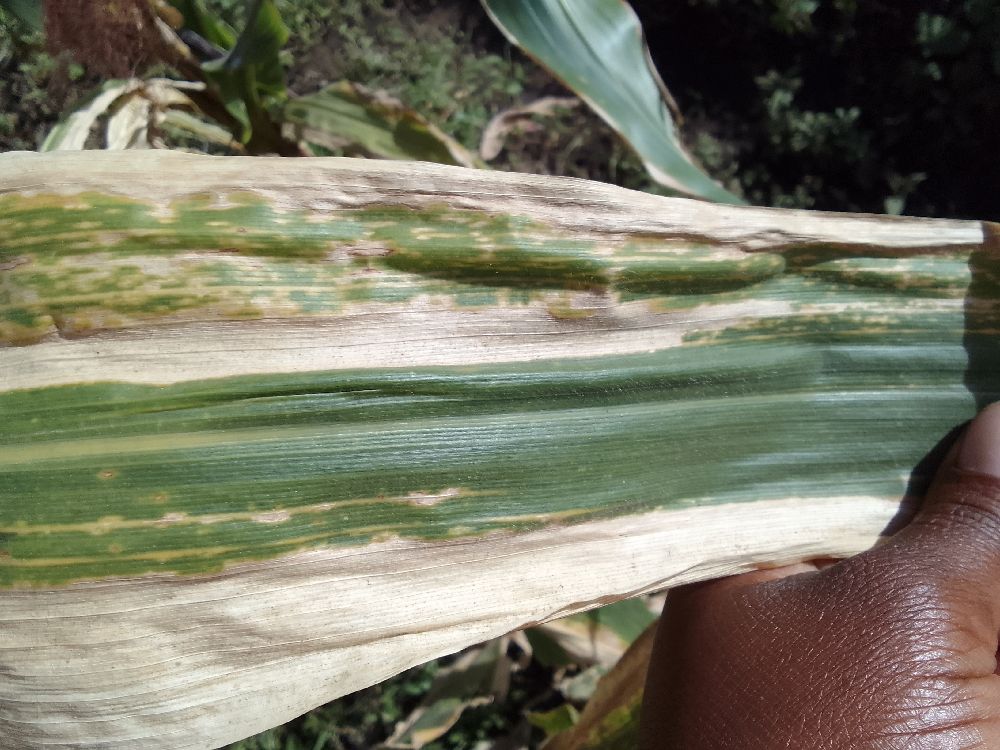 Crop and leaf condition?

maize, maize lethal necrosis
